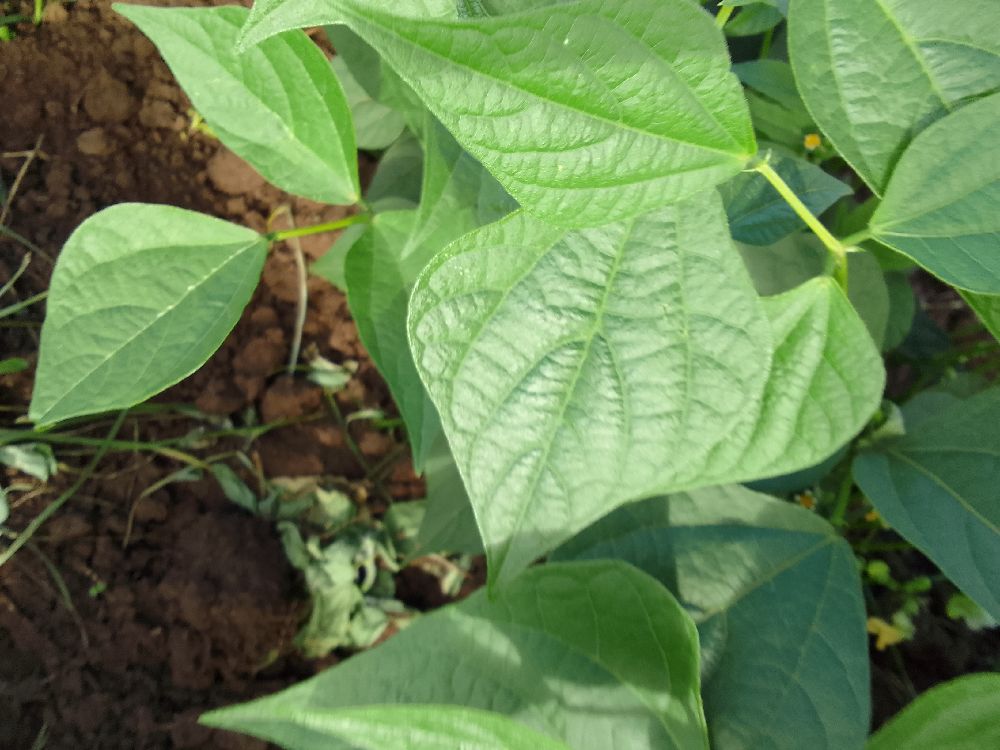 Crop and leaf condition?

common bean, healthy
